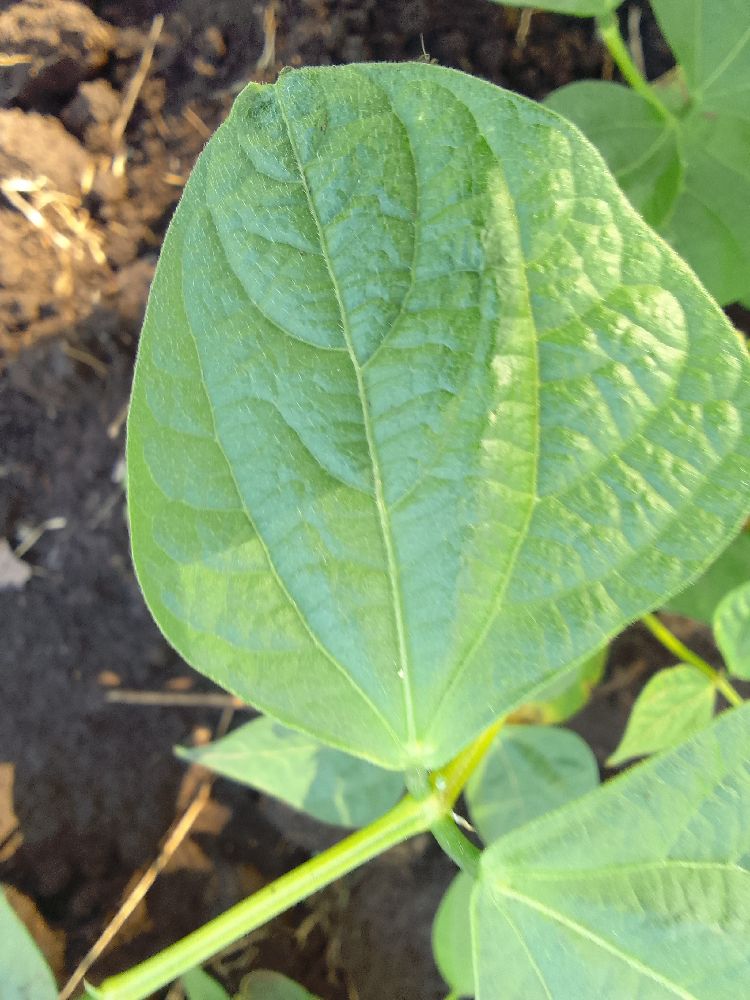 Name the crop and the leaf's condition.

common bean, healthy
